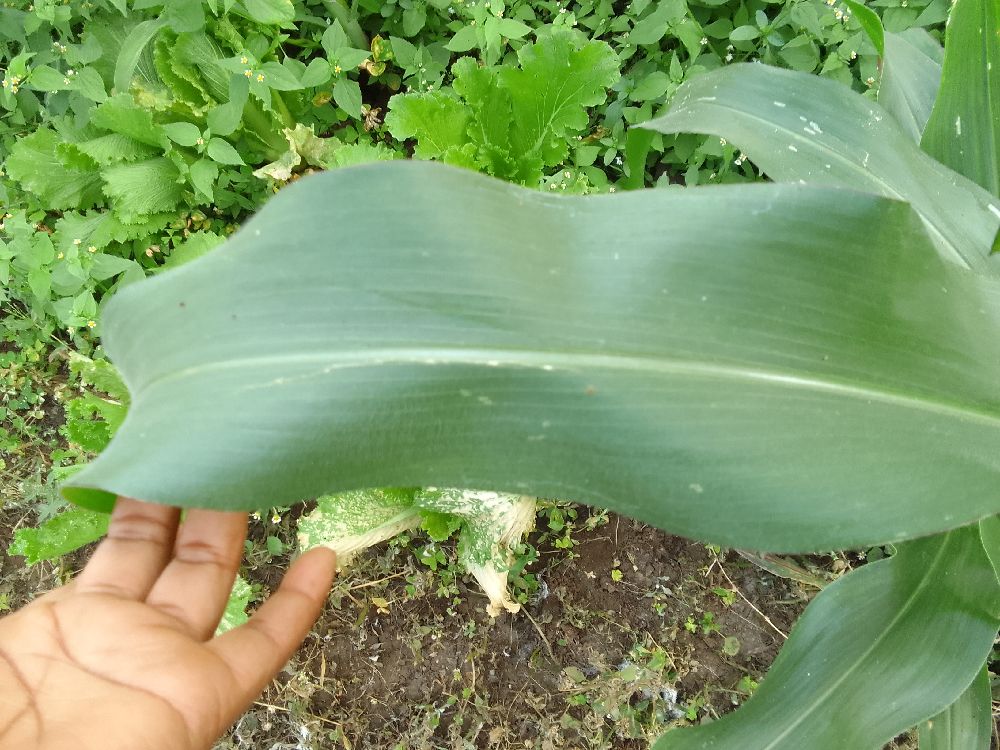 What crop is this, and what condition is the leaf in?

maize, healthy
